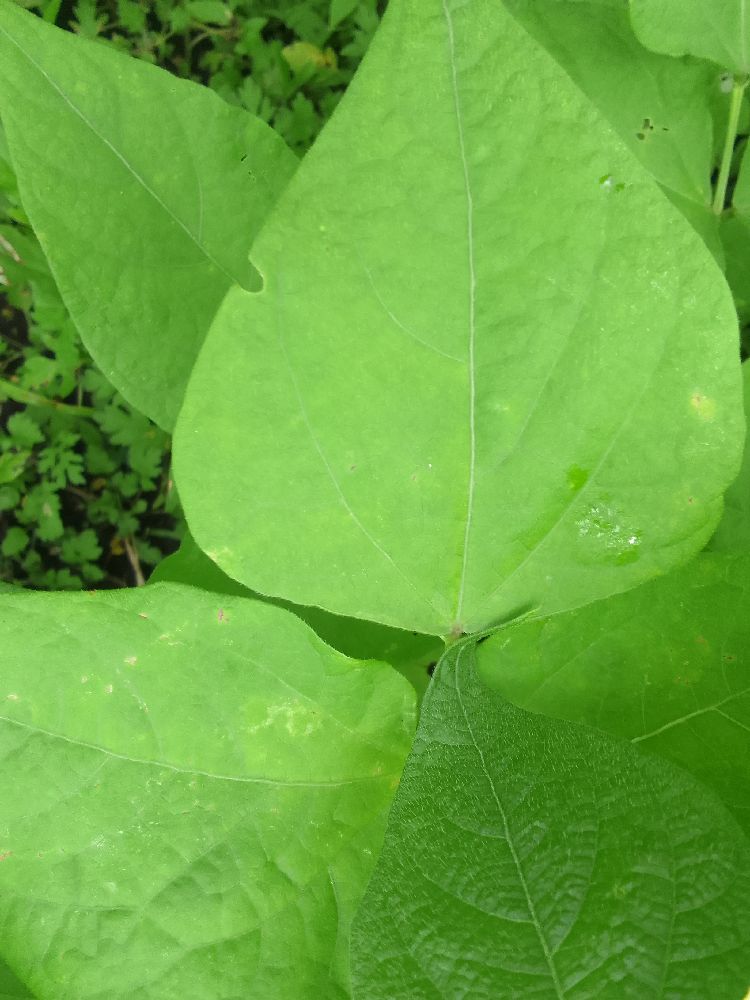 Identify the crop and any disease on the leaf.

common bean, healthy
